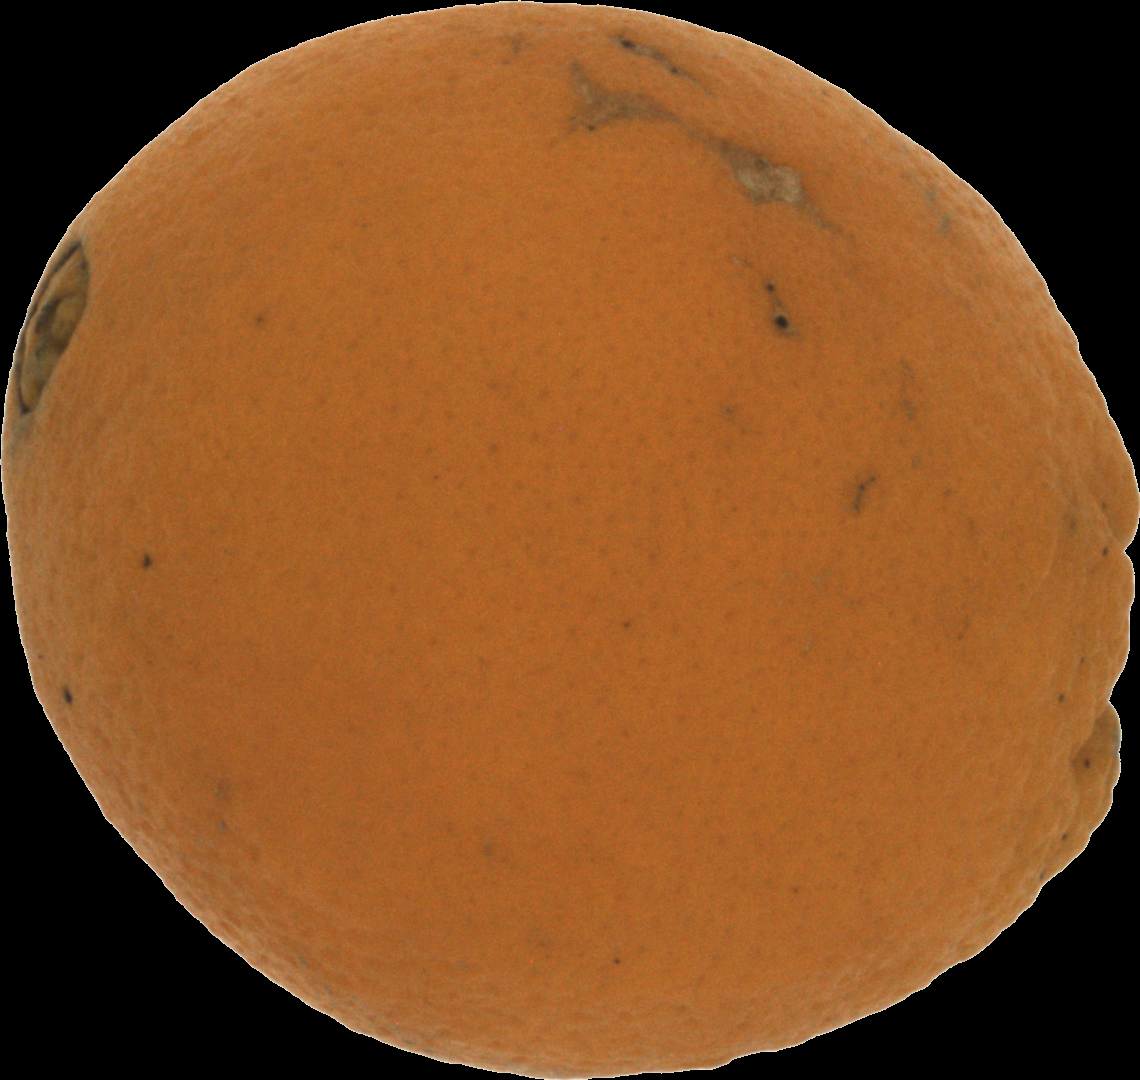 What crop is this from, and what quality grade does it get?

orange, bad
